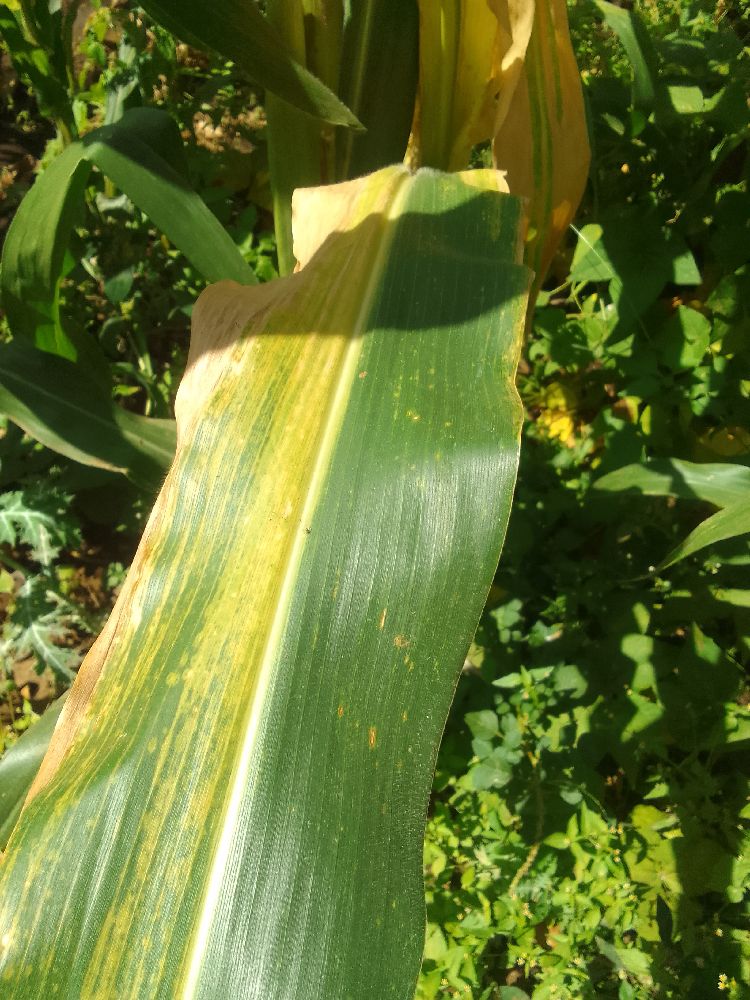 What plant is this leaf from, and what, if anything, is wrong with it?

maize, maize lethal necrosis
